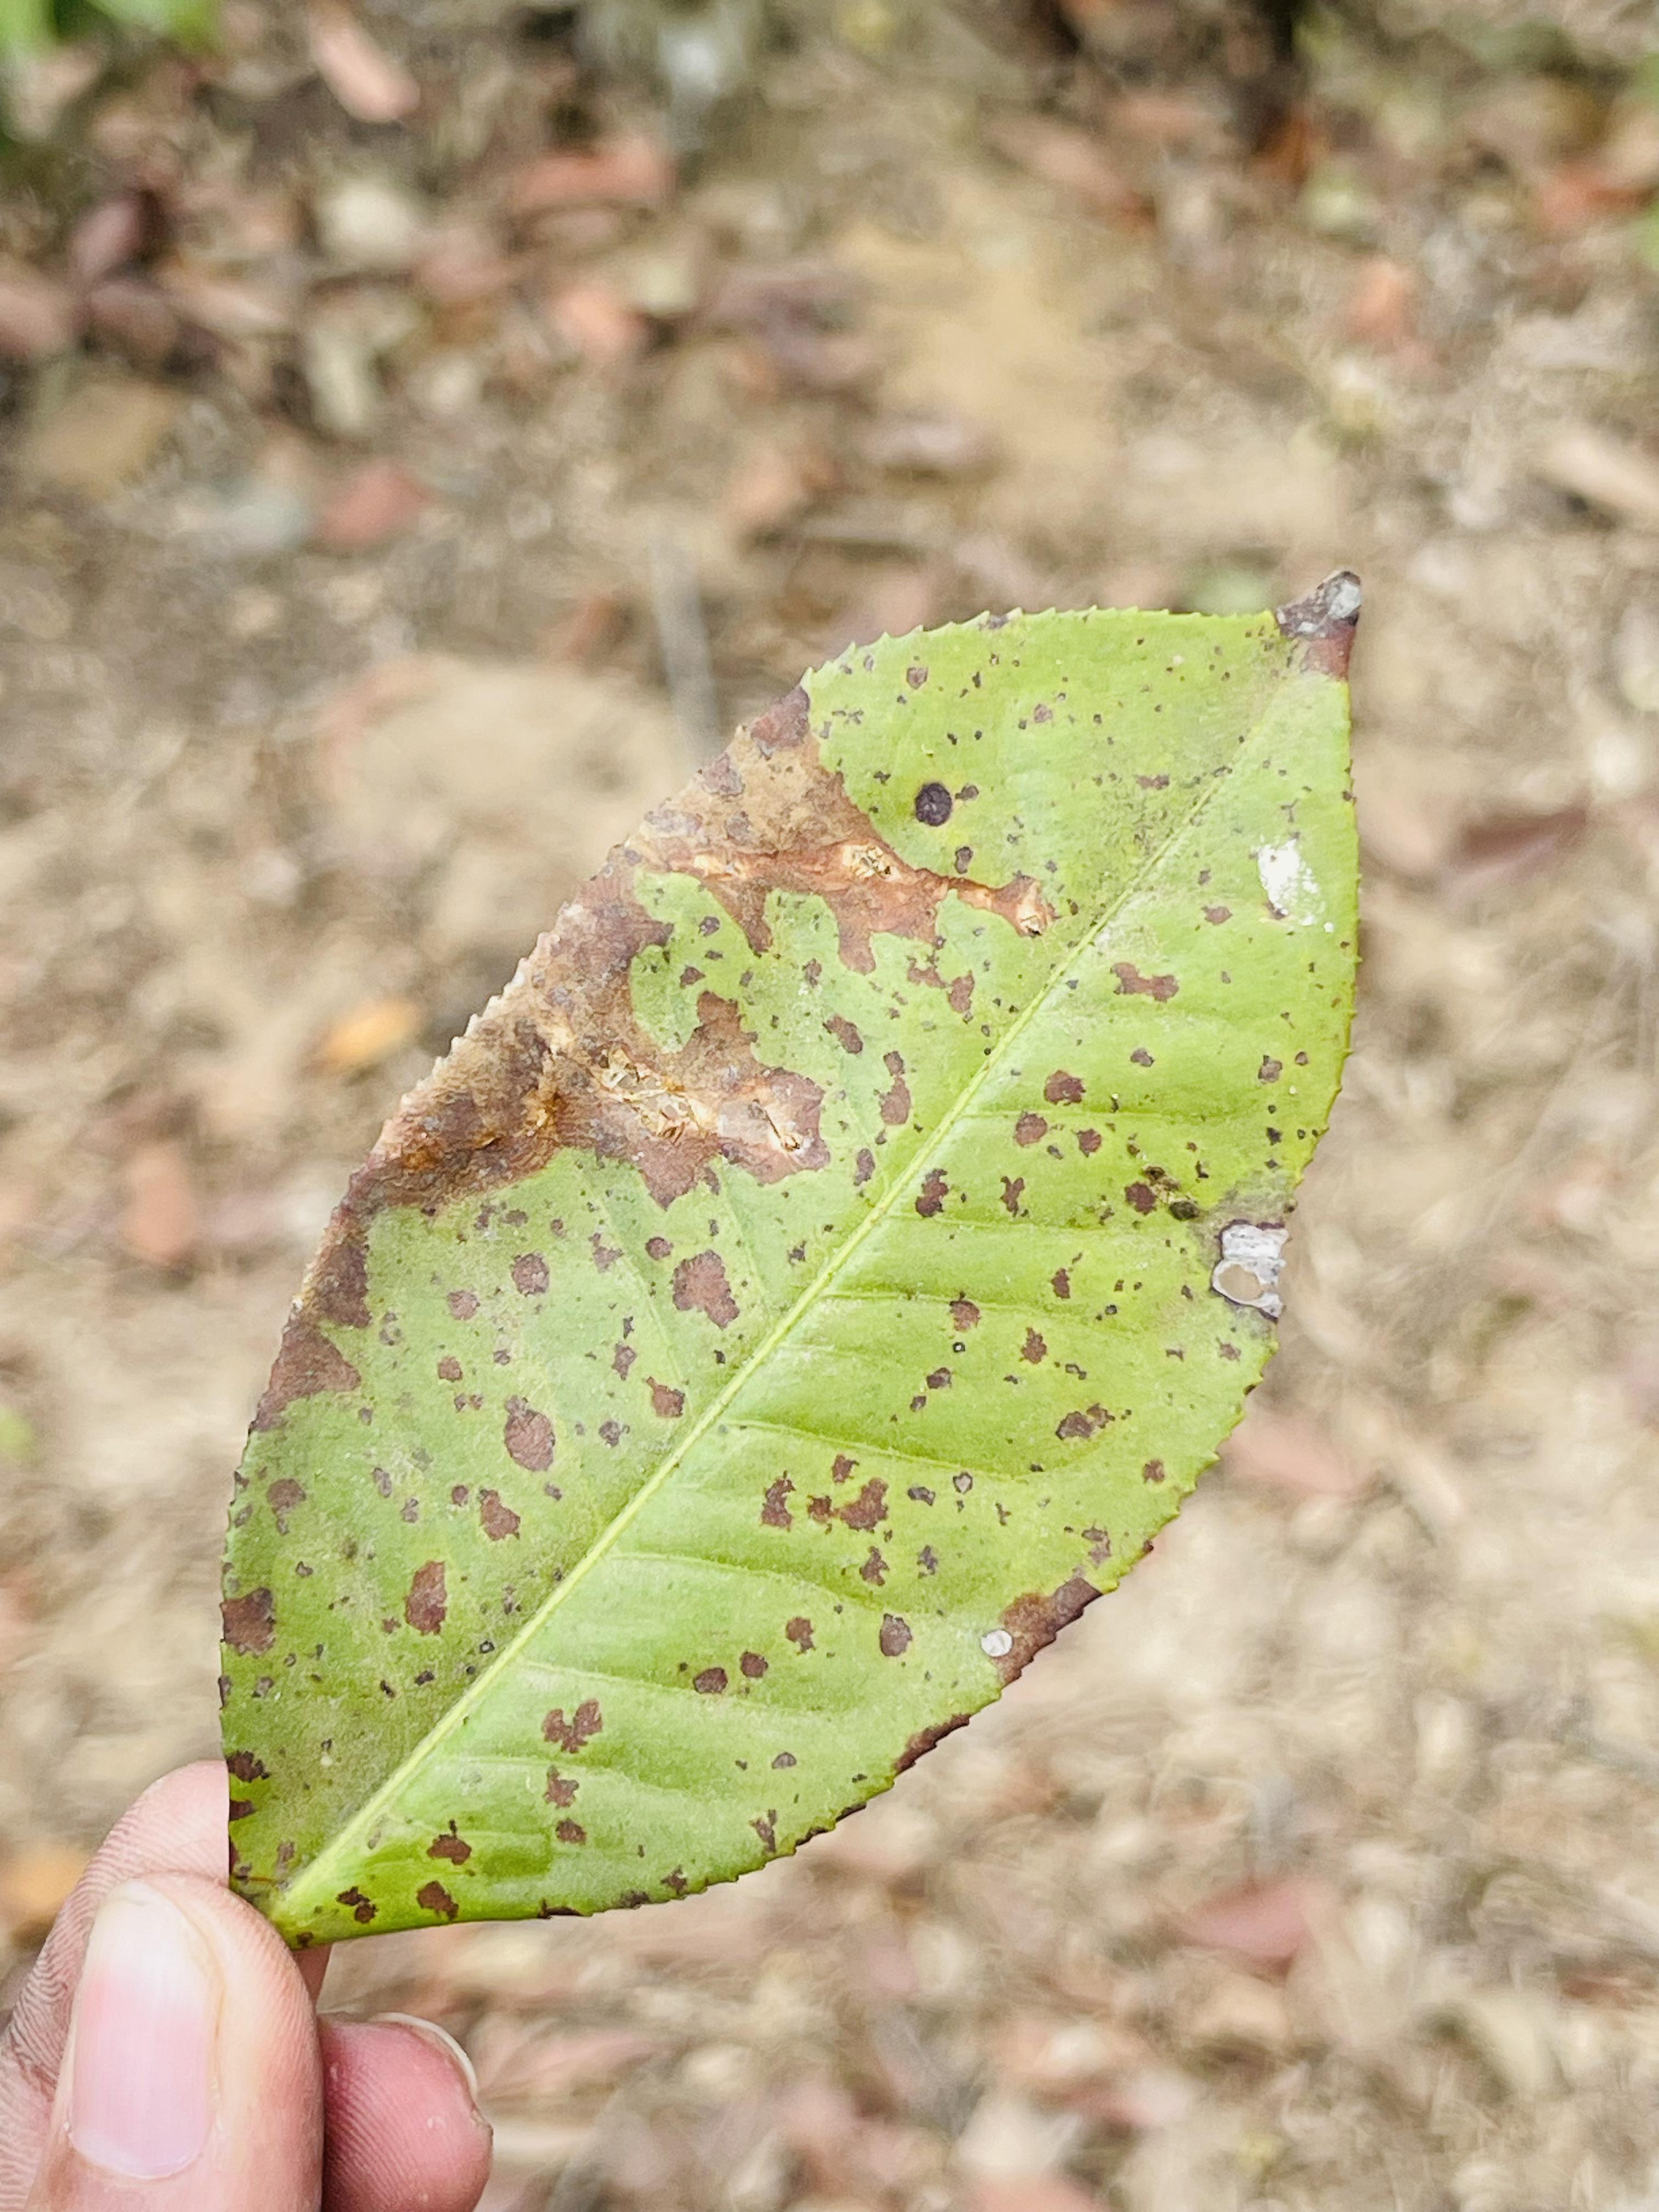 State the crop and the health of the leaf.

tea, blight
